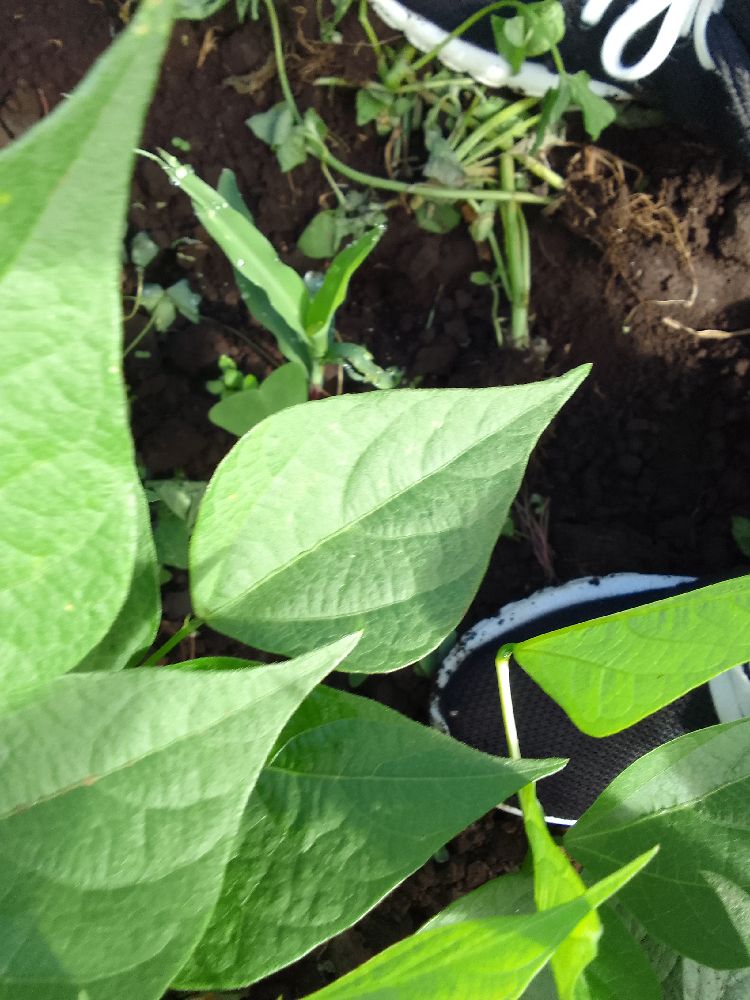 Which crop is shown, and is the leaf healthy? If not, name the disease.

common bean, healthy
